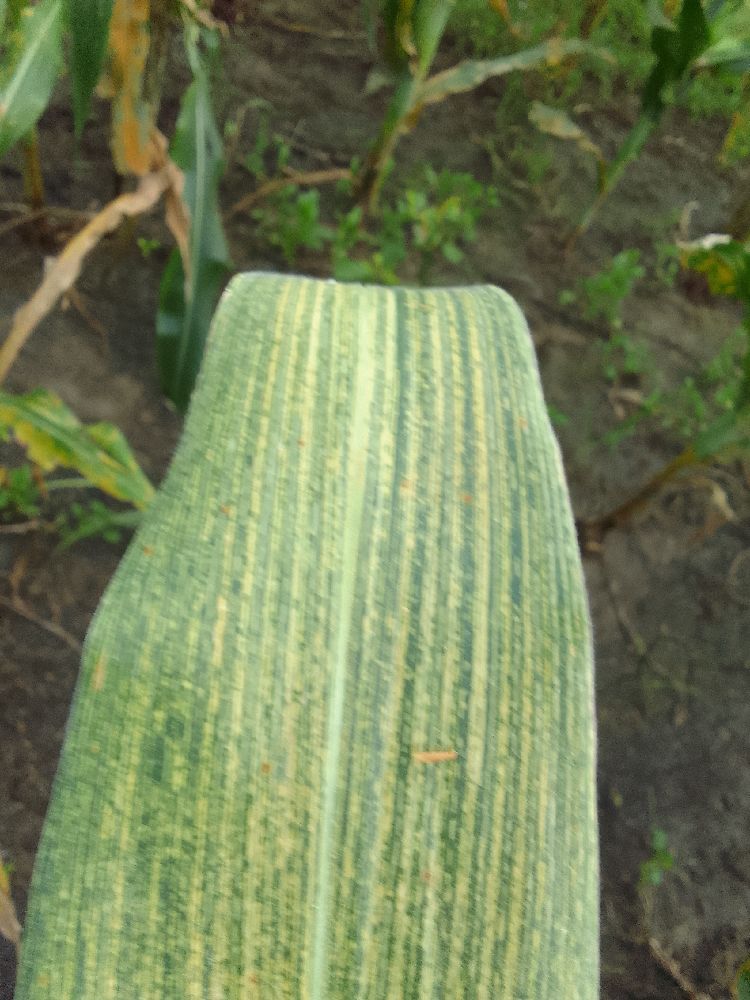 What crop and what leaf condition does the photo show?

maize, maize streak virus
